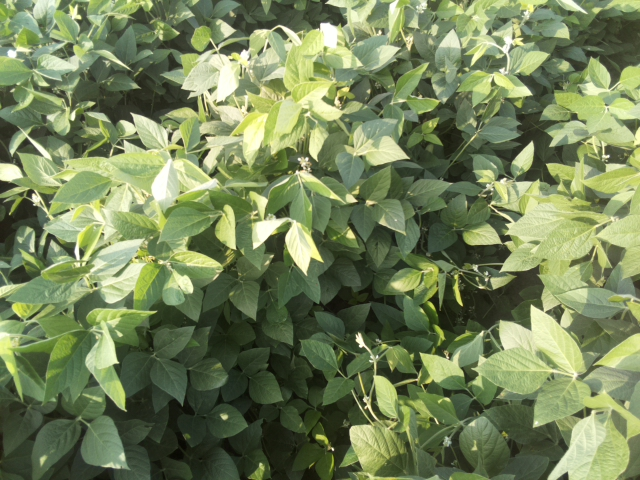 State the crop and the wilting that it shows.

soybean, leaves with no wilting
